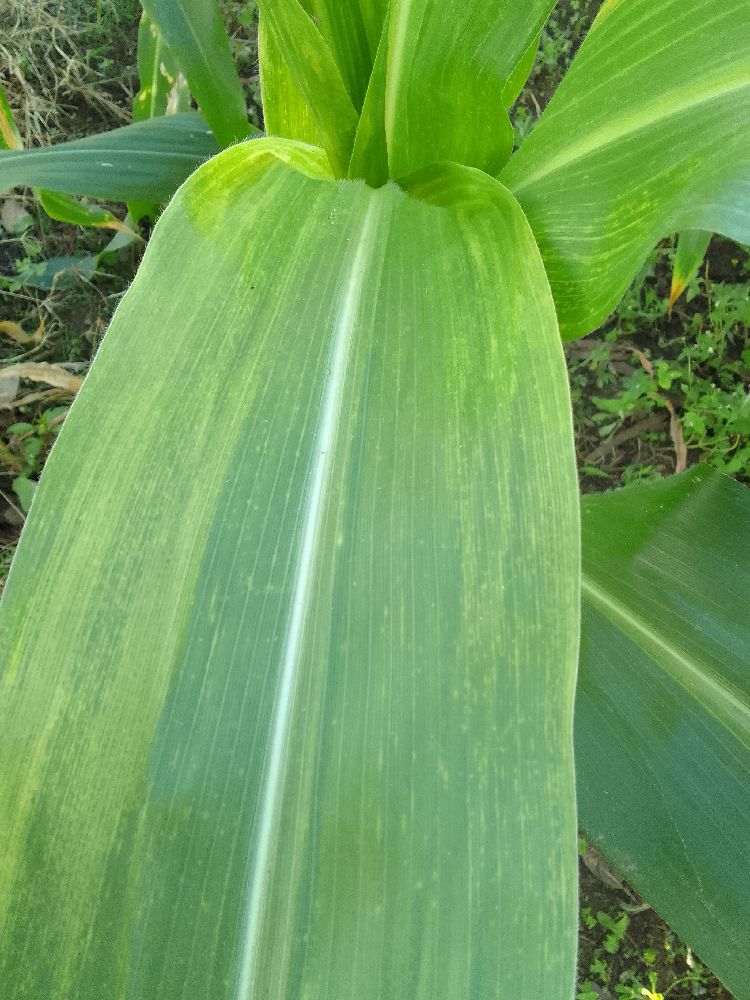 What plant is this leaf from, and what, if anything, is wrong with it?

maize, maize lethal necrosis
